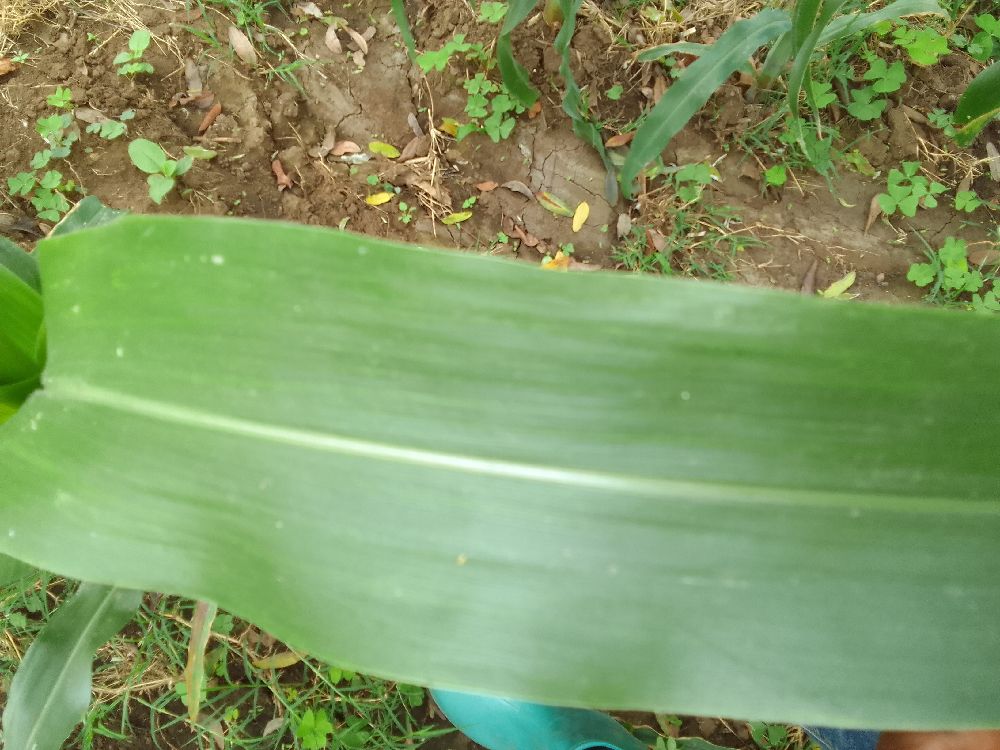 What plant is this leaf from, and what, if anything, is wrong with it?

maize, healthy
